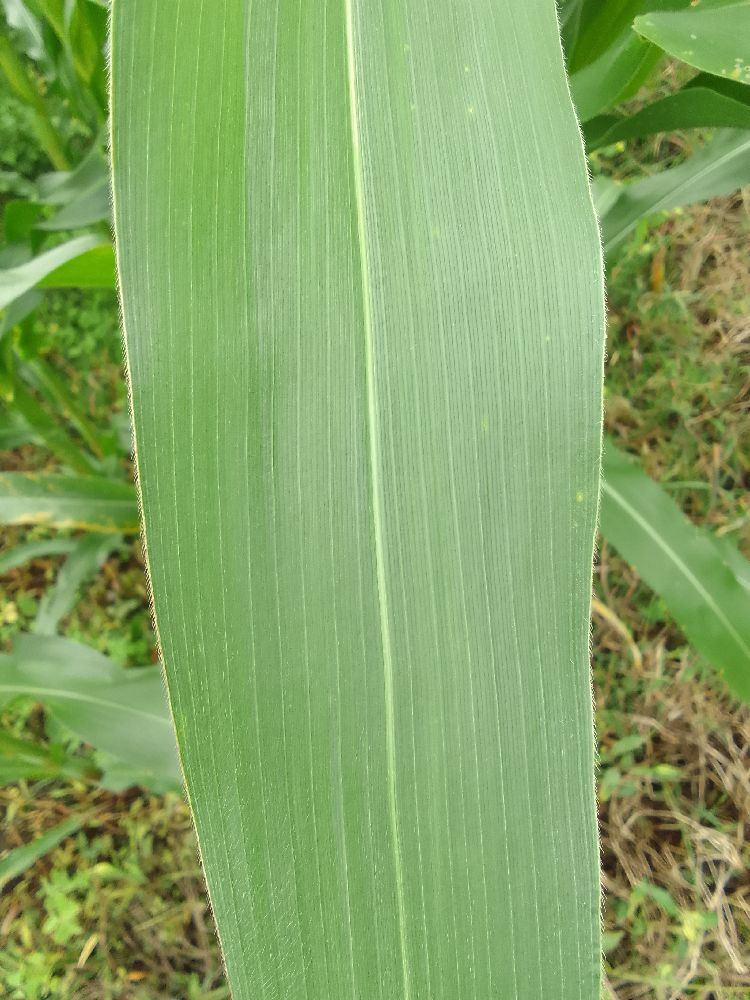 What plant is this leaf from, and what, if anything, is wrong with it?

maize, healthy
